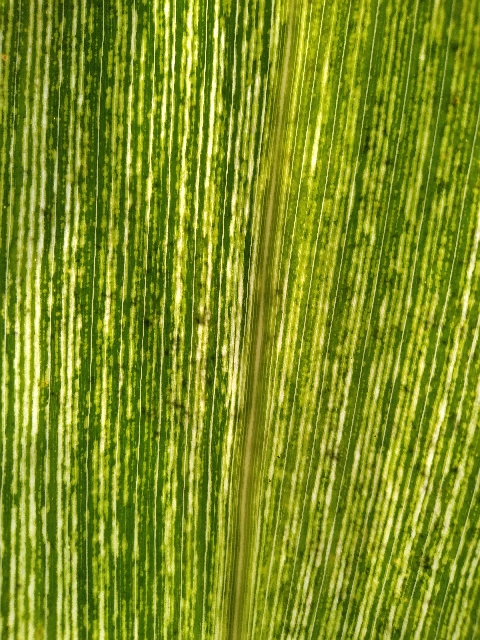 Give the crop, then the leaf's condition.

maize, maize streak virus
